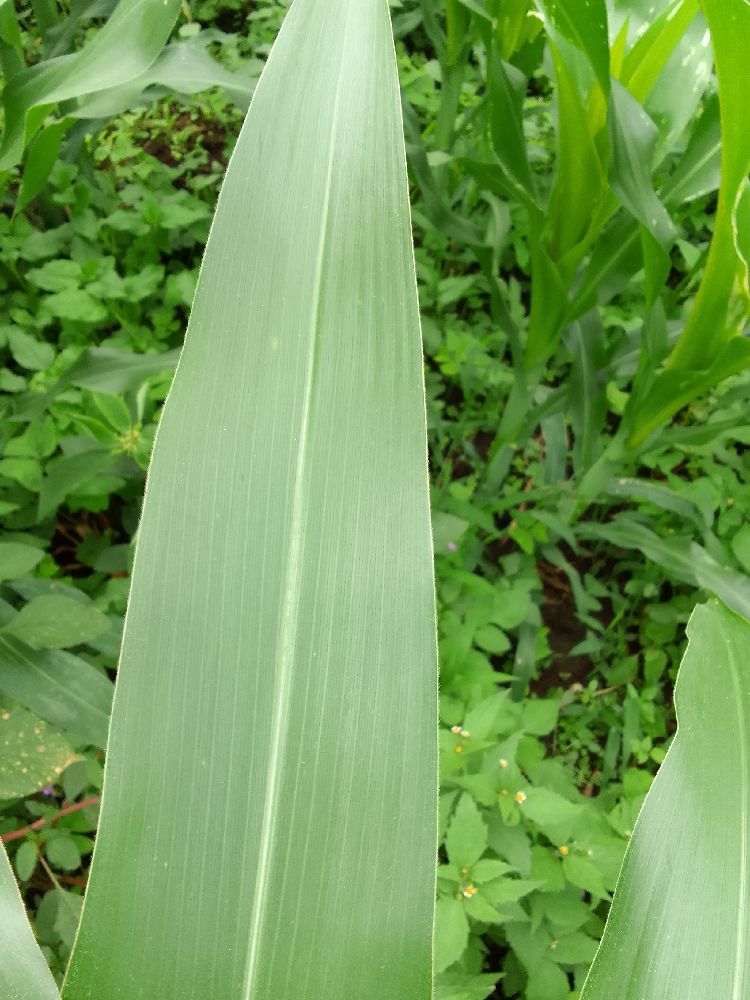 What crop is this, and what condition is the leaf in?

maize, healthy
